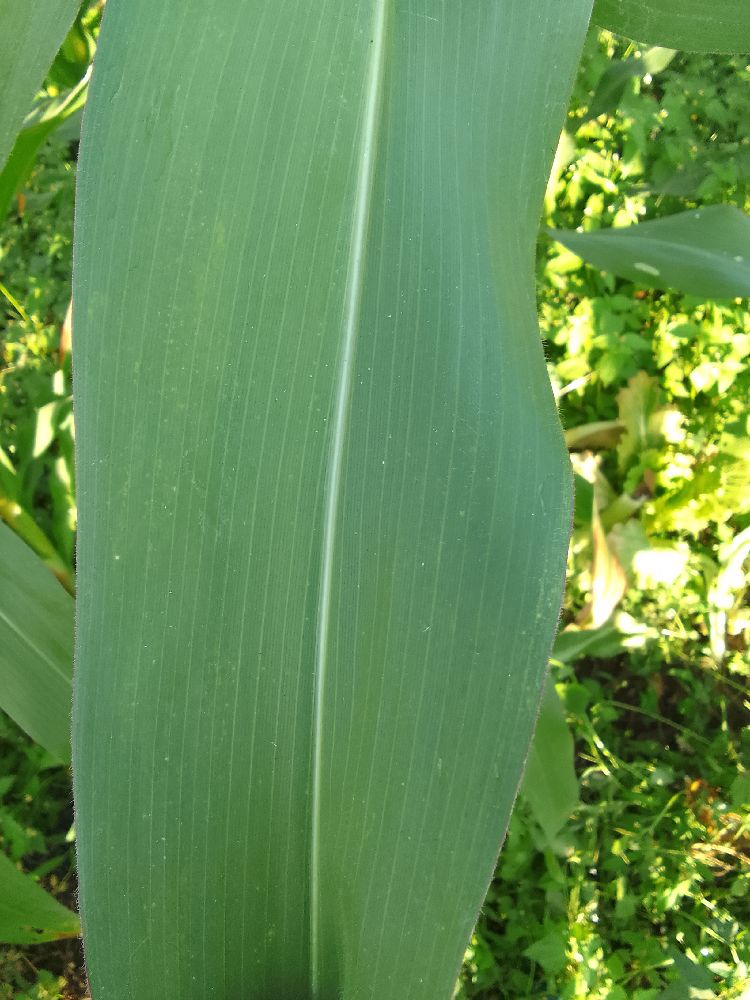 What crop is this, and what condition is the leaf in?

maize, healthy
